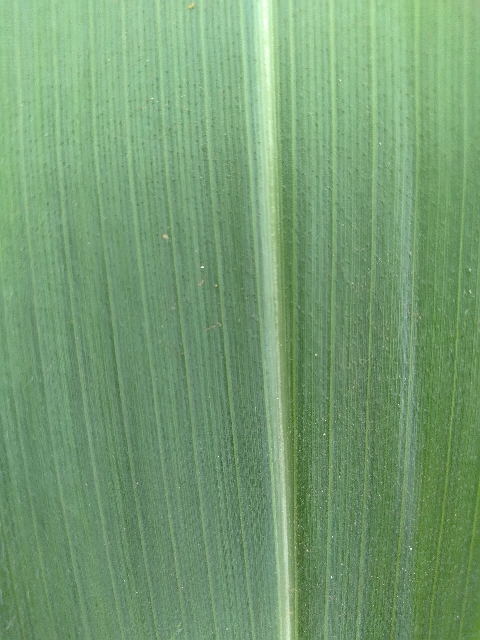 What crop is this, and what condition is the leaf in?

maize, healthy
